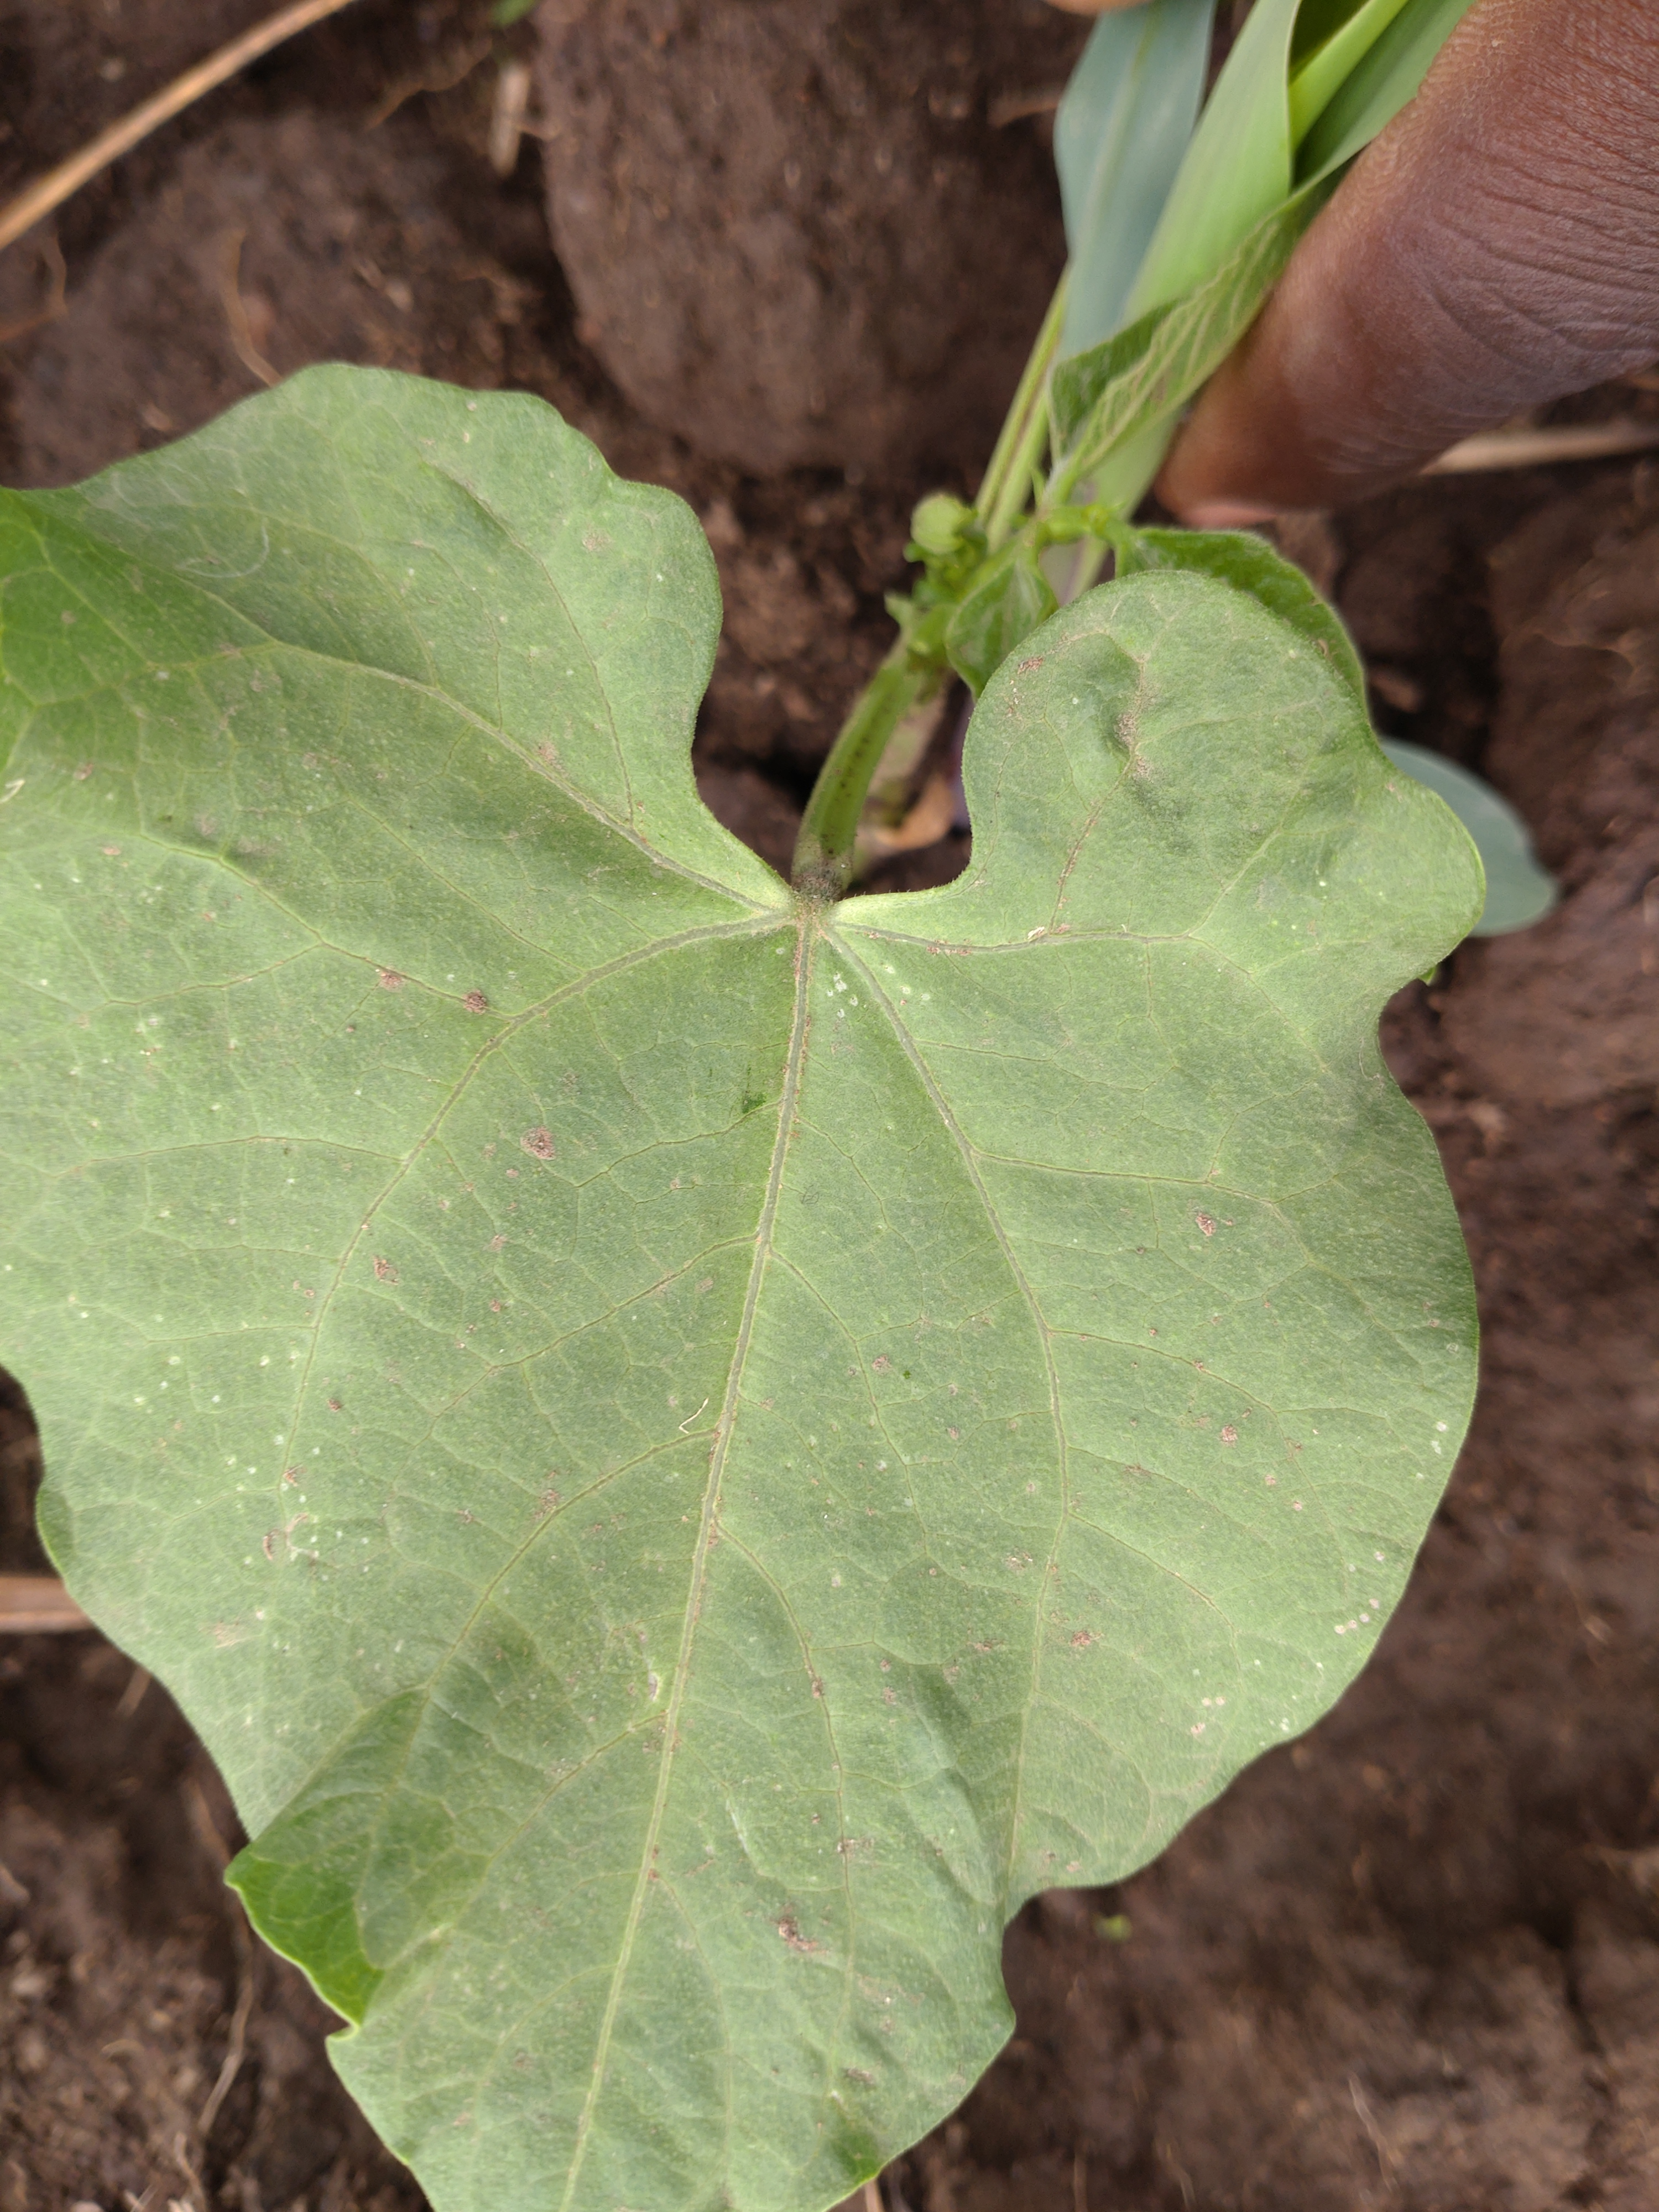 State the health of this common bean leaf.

healthy
